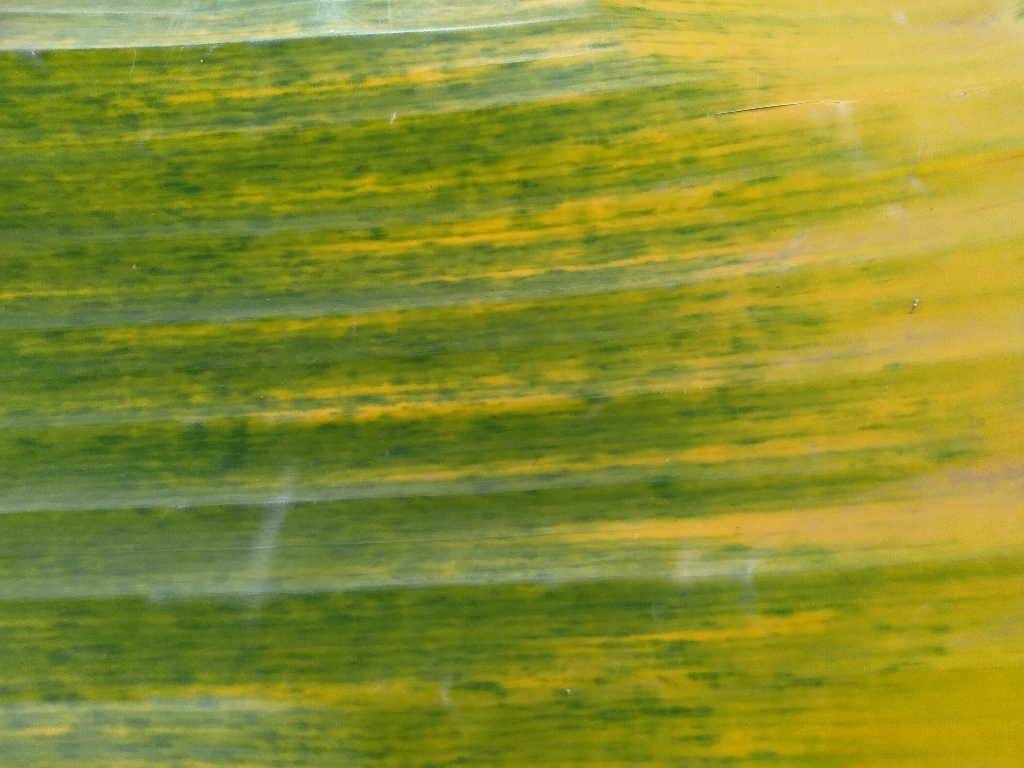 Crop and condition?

banana, fusarium wilt race 1
